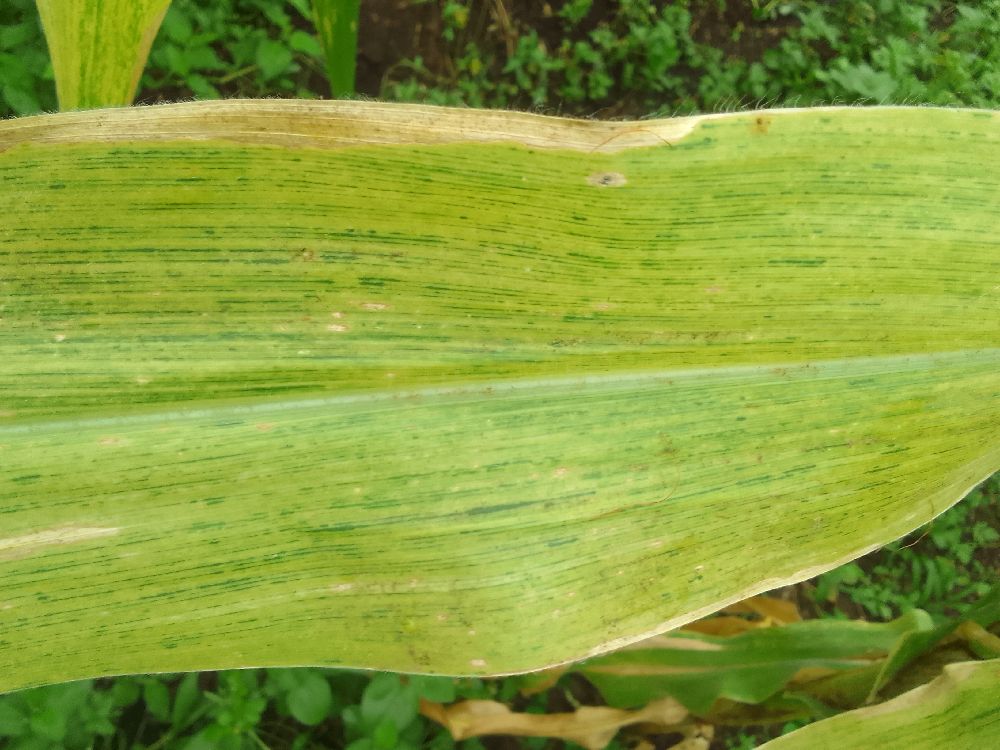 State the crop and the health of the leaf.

maize, maize lethal necrosis
